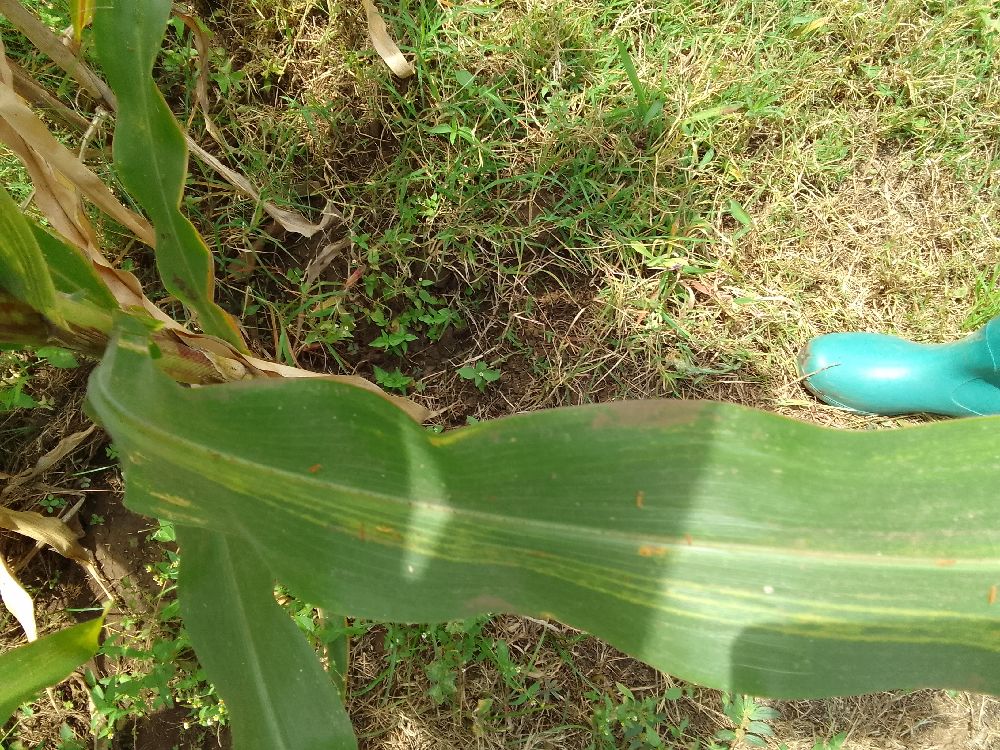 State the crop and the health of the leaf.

maize, maize lethal necrosis
